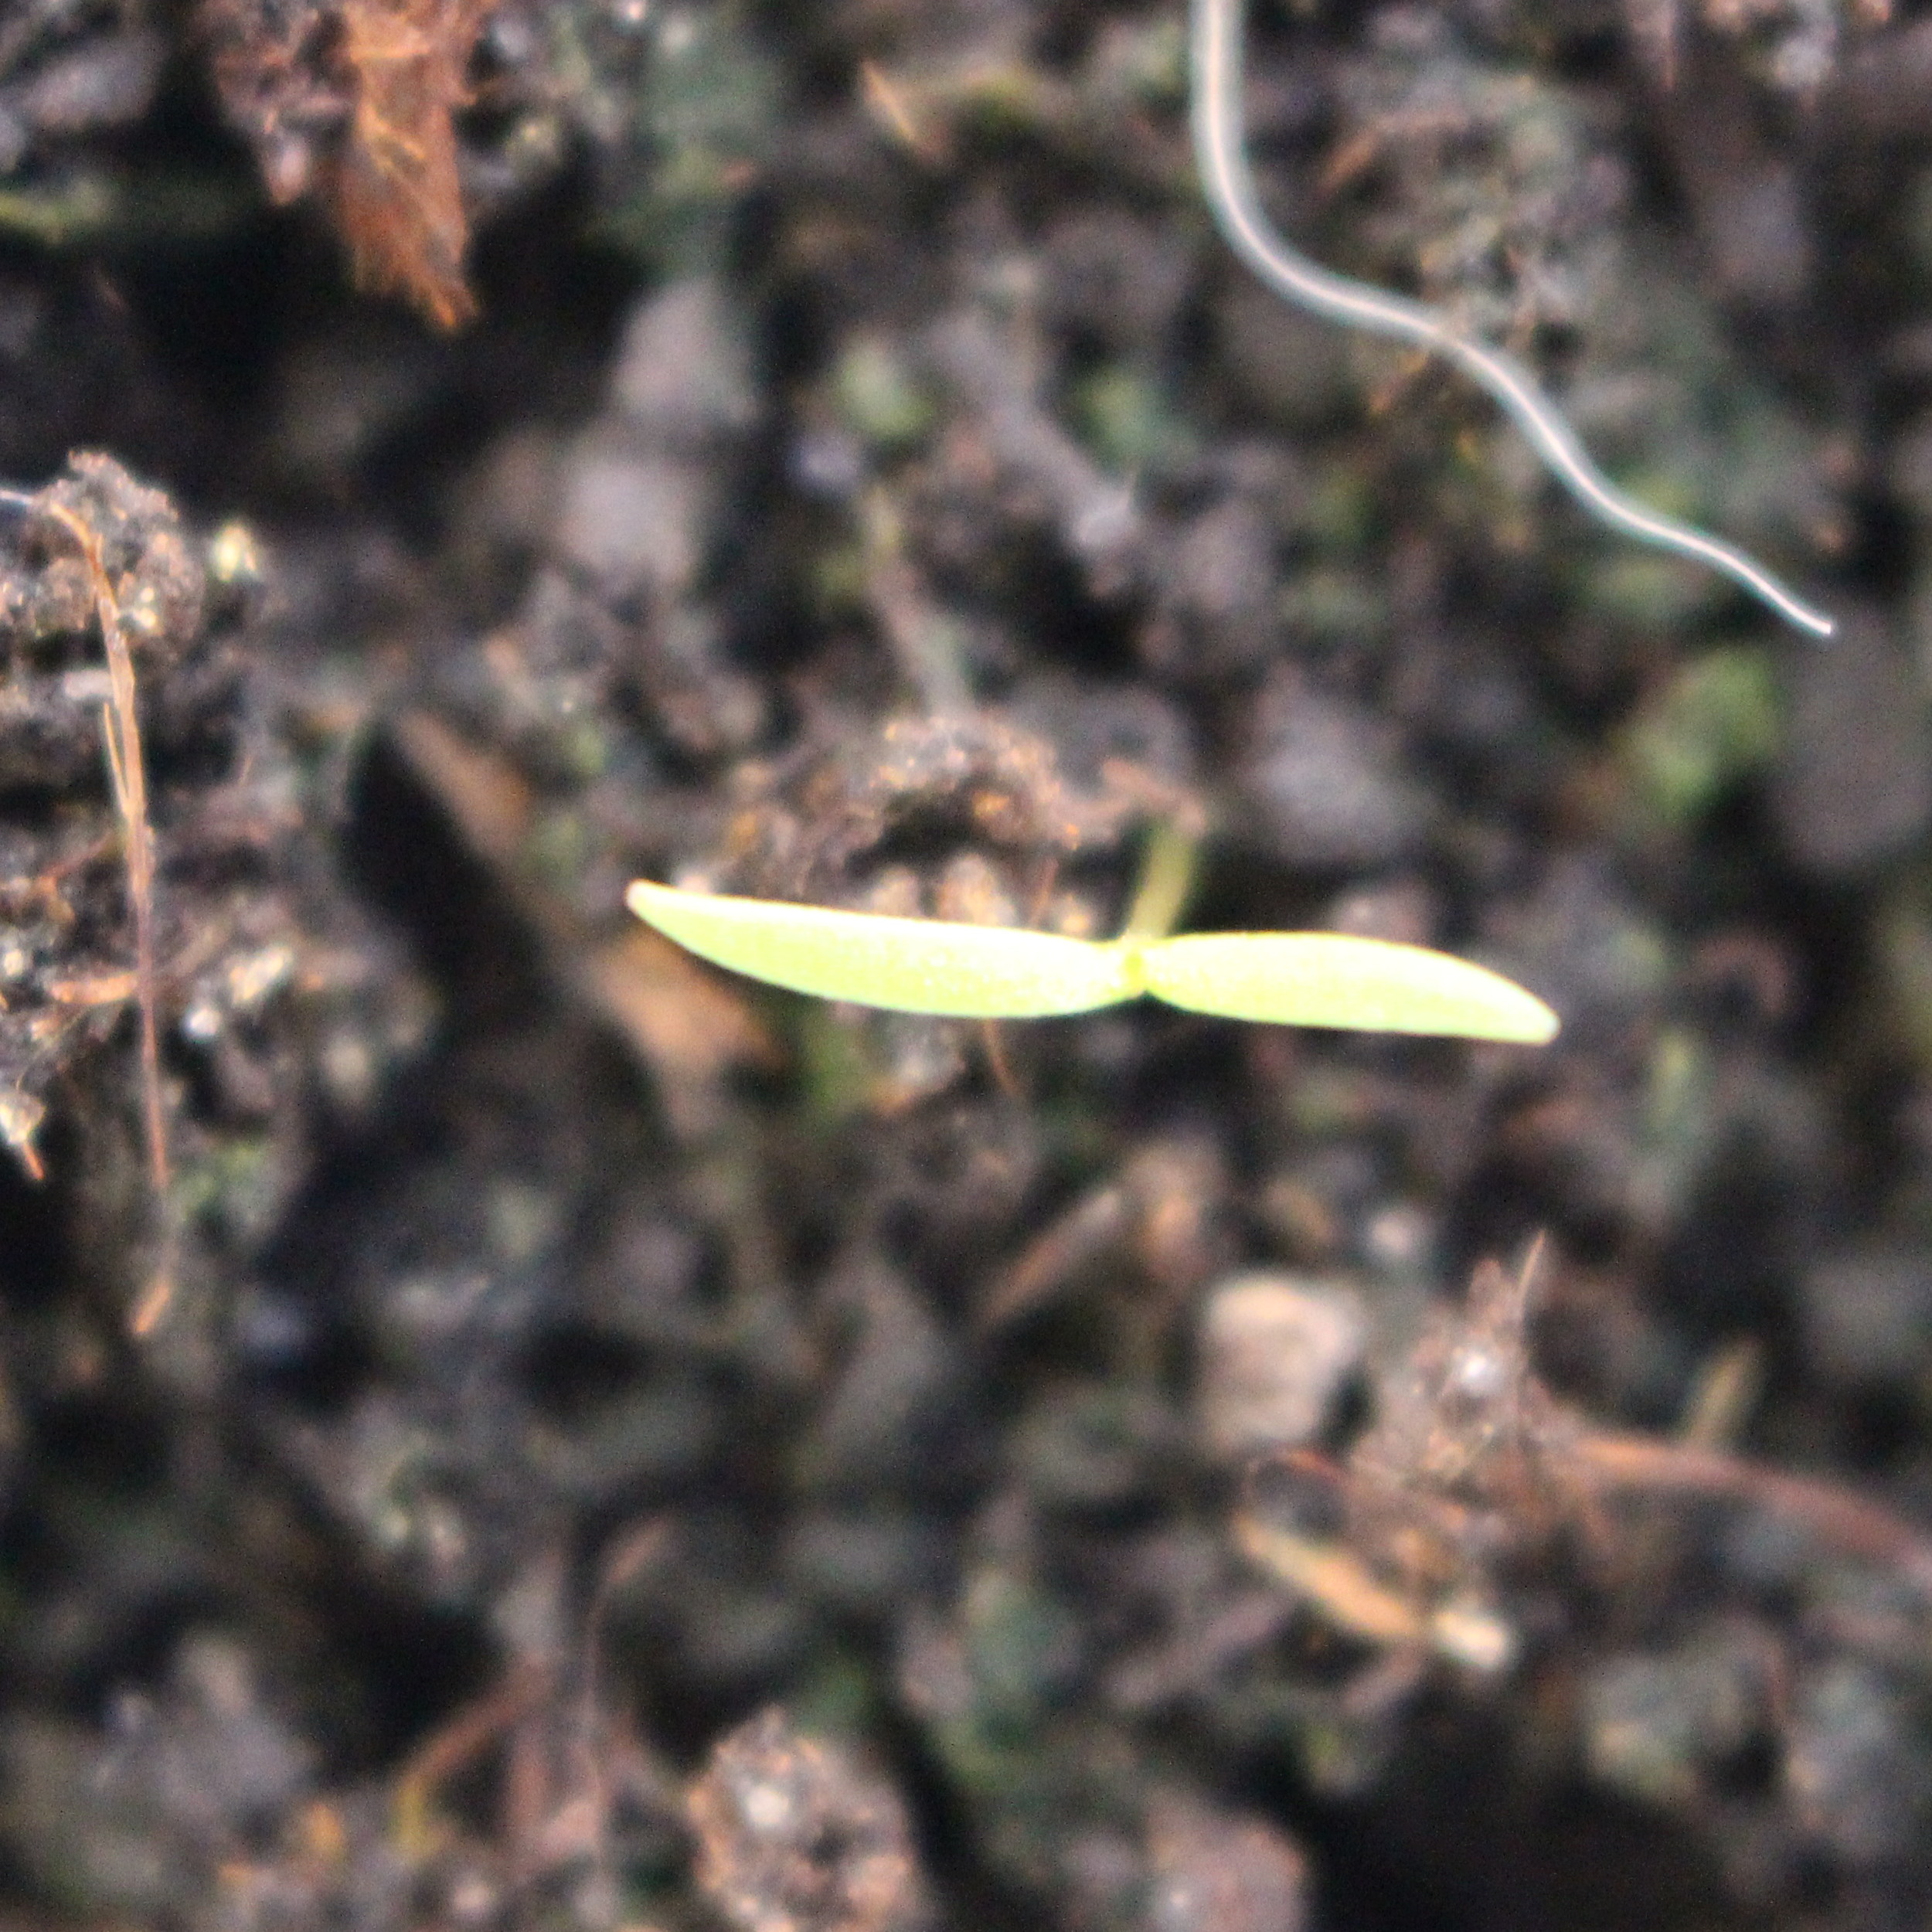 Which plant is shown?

Papaver rhoeas
